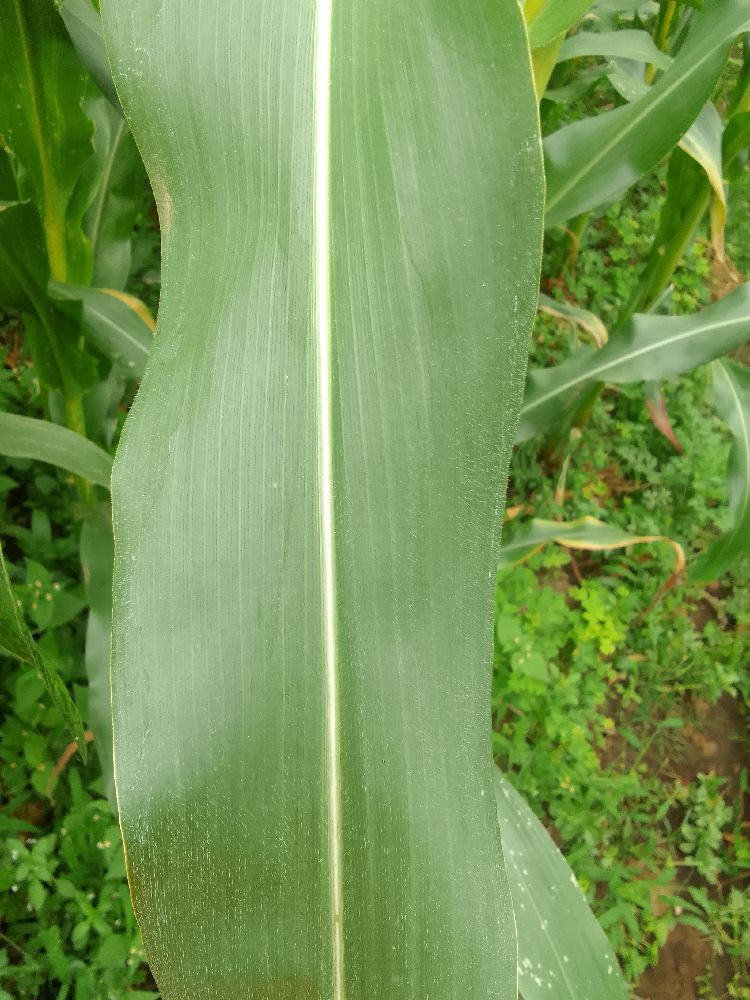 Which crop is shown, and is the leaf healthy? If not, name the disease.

maize, healthy
